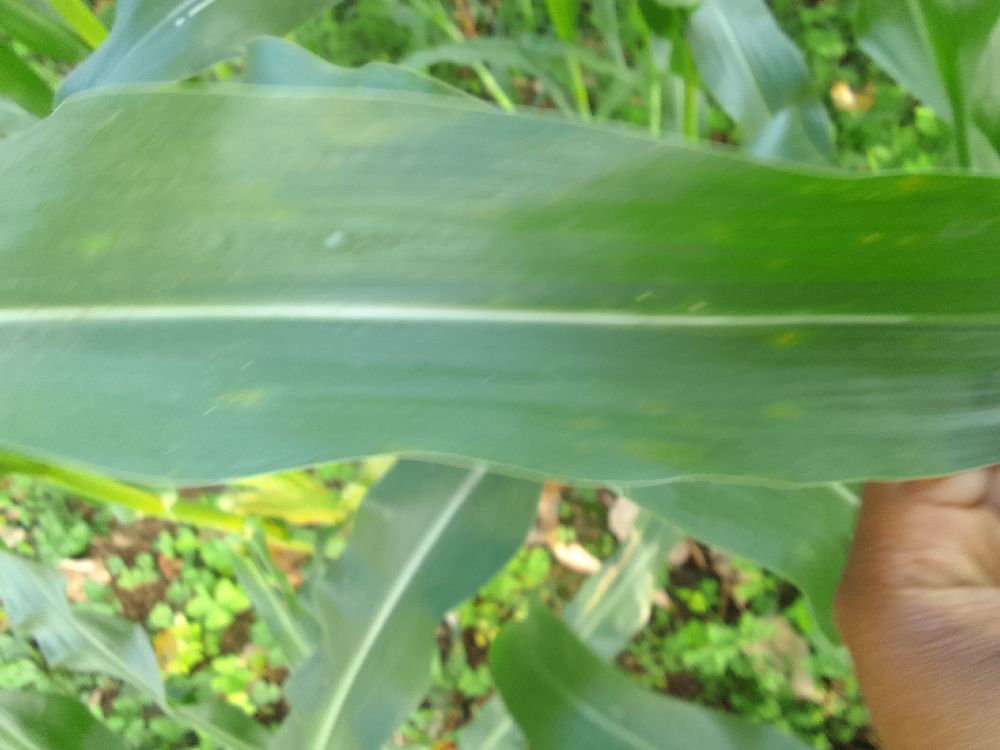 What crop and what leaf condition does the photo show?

maize, healthy
